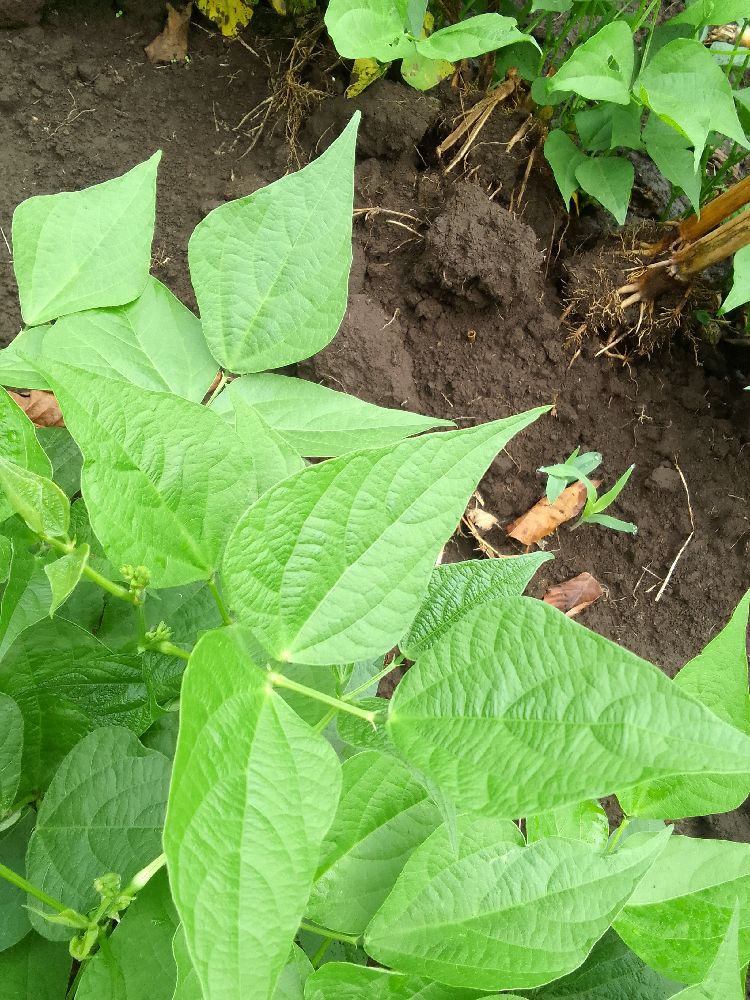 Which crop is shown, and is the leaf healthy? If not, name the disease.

common bean, healthy
